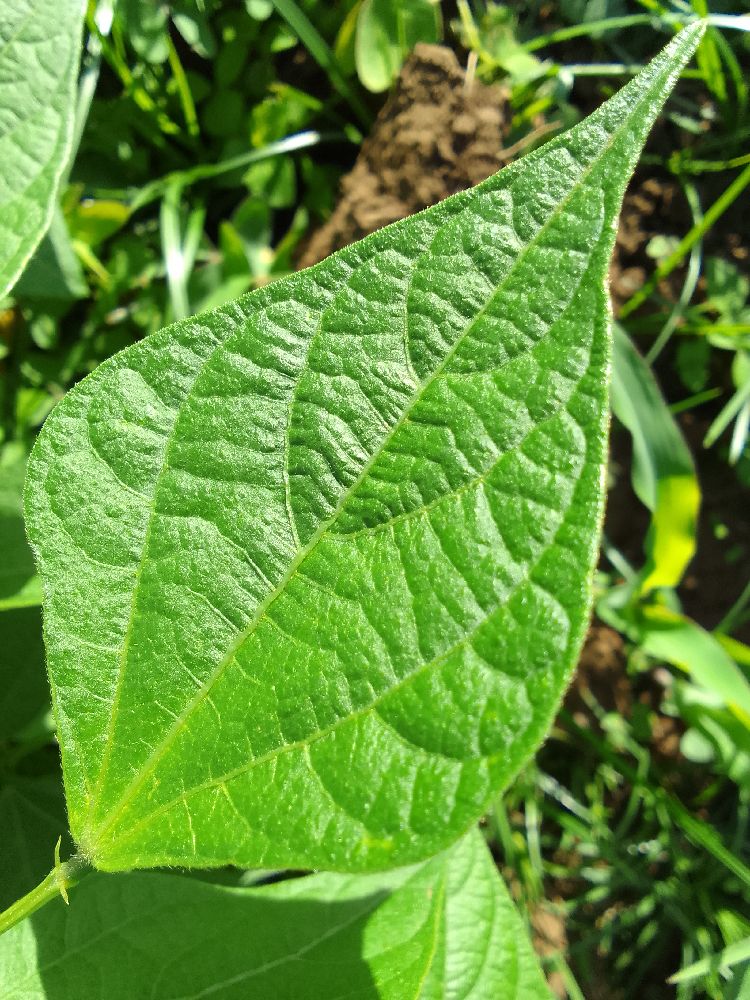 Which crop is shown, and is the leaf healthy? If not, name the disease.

common bean, healthy
